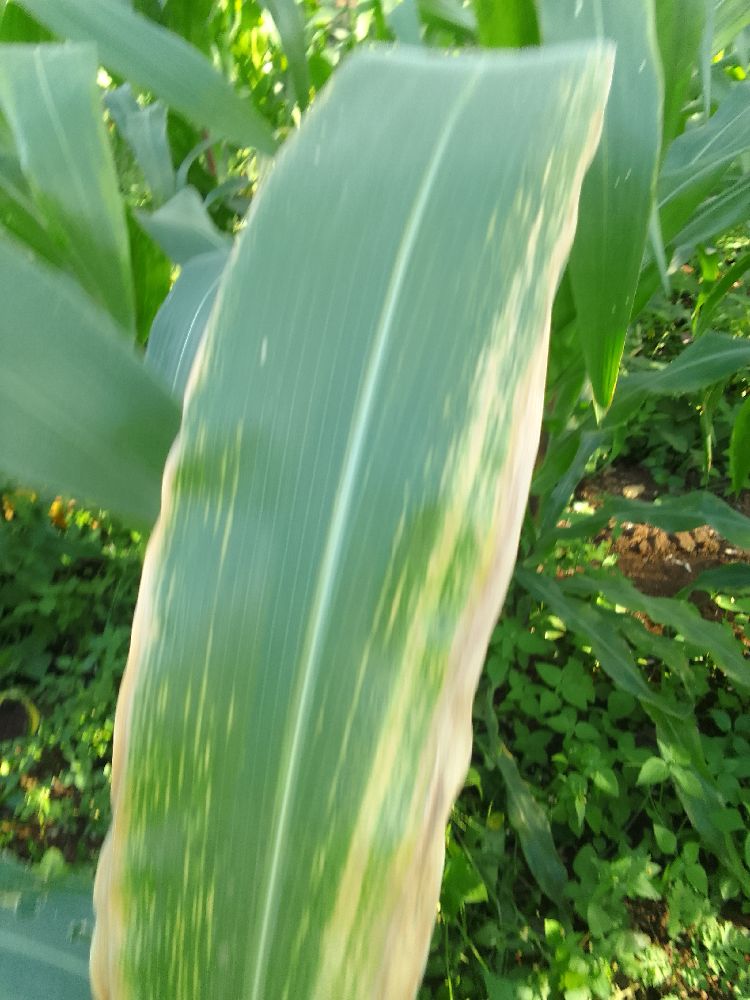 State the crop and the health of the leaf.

maize, maize lethal necrosis
